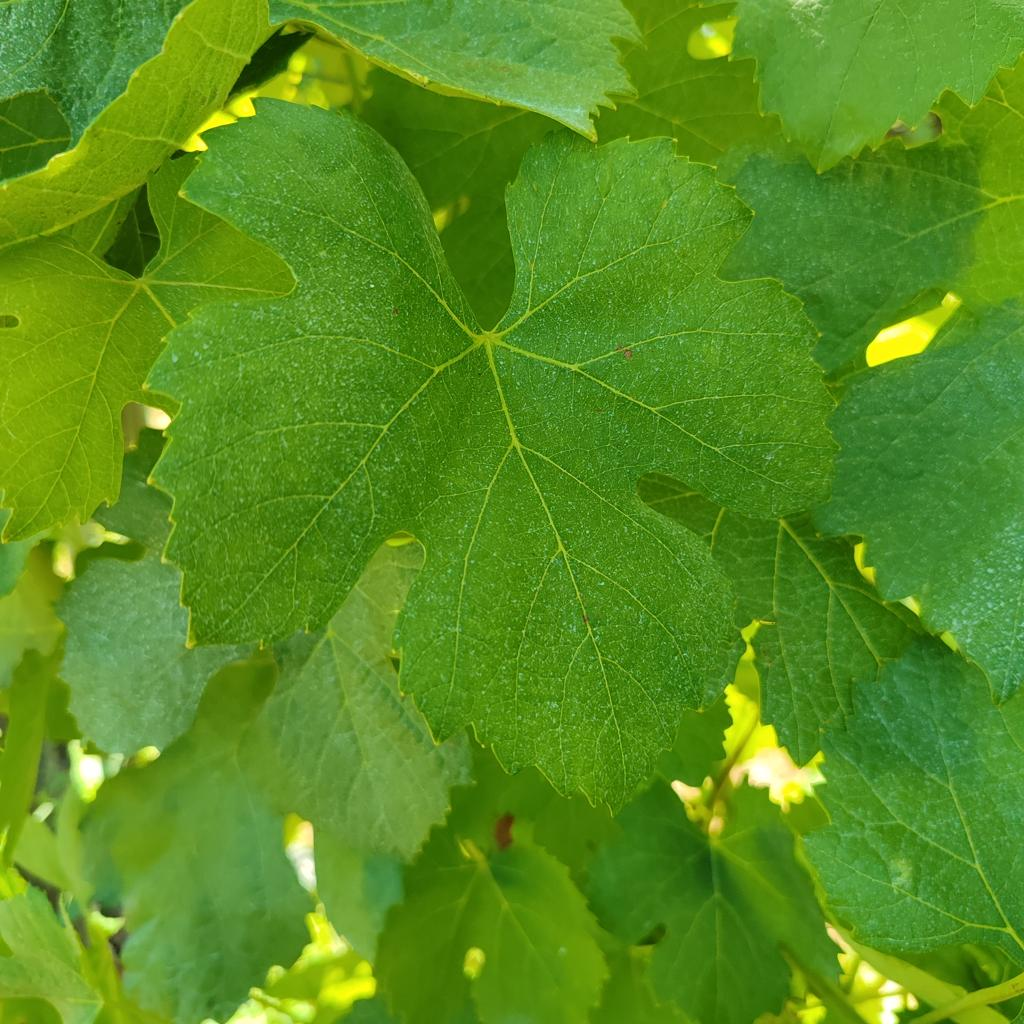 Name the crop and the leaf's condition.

grapevine, healthy
